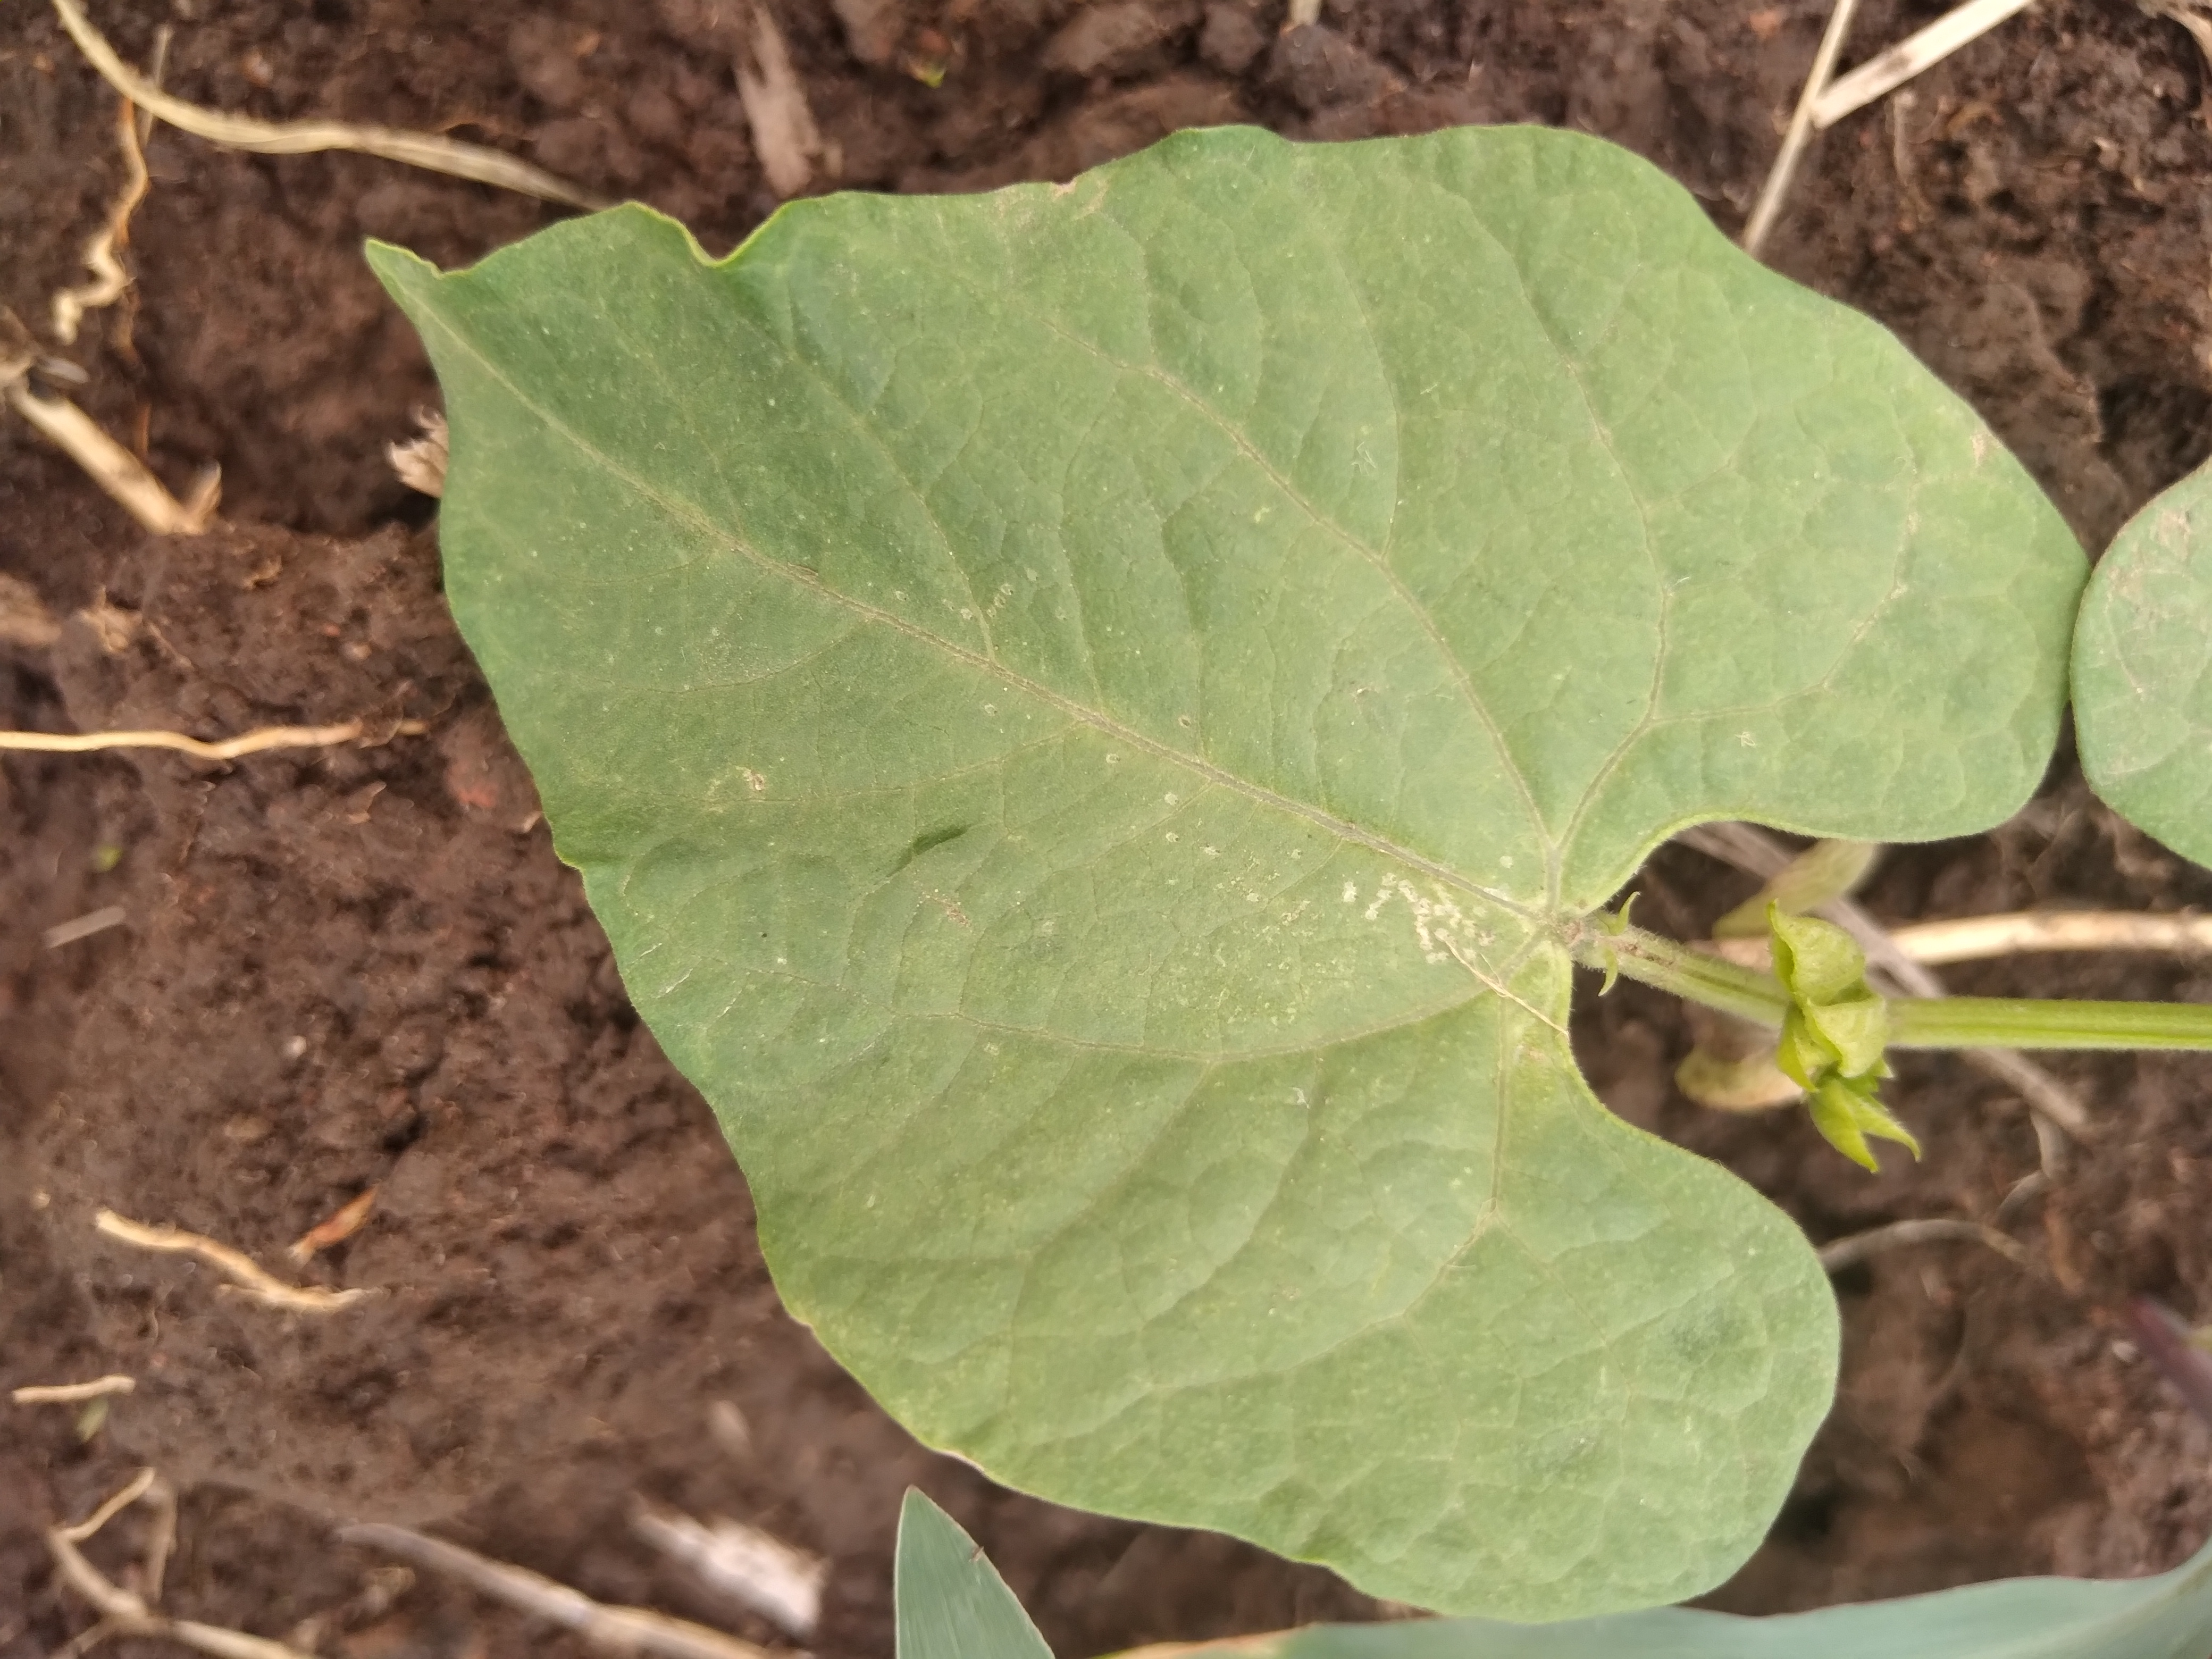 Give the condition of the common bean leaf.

healthy
